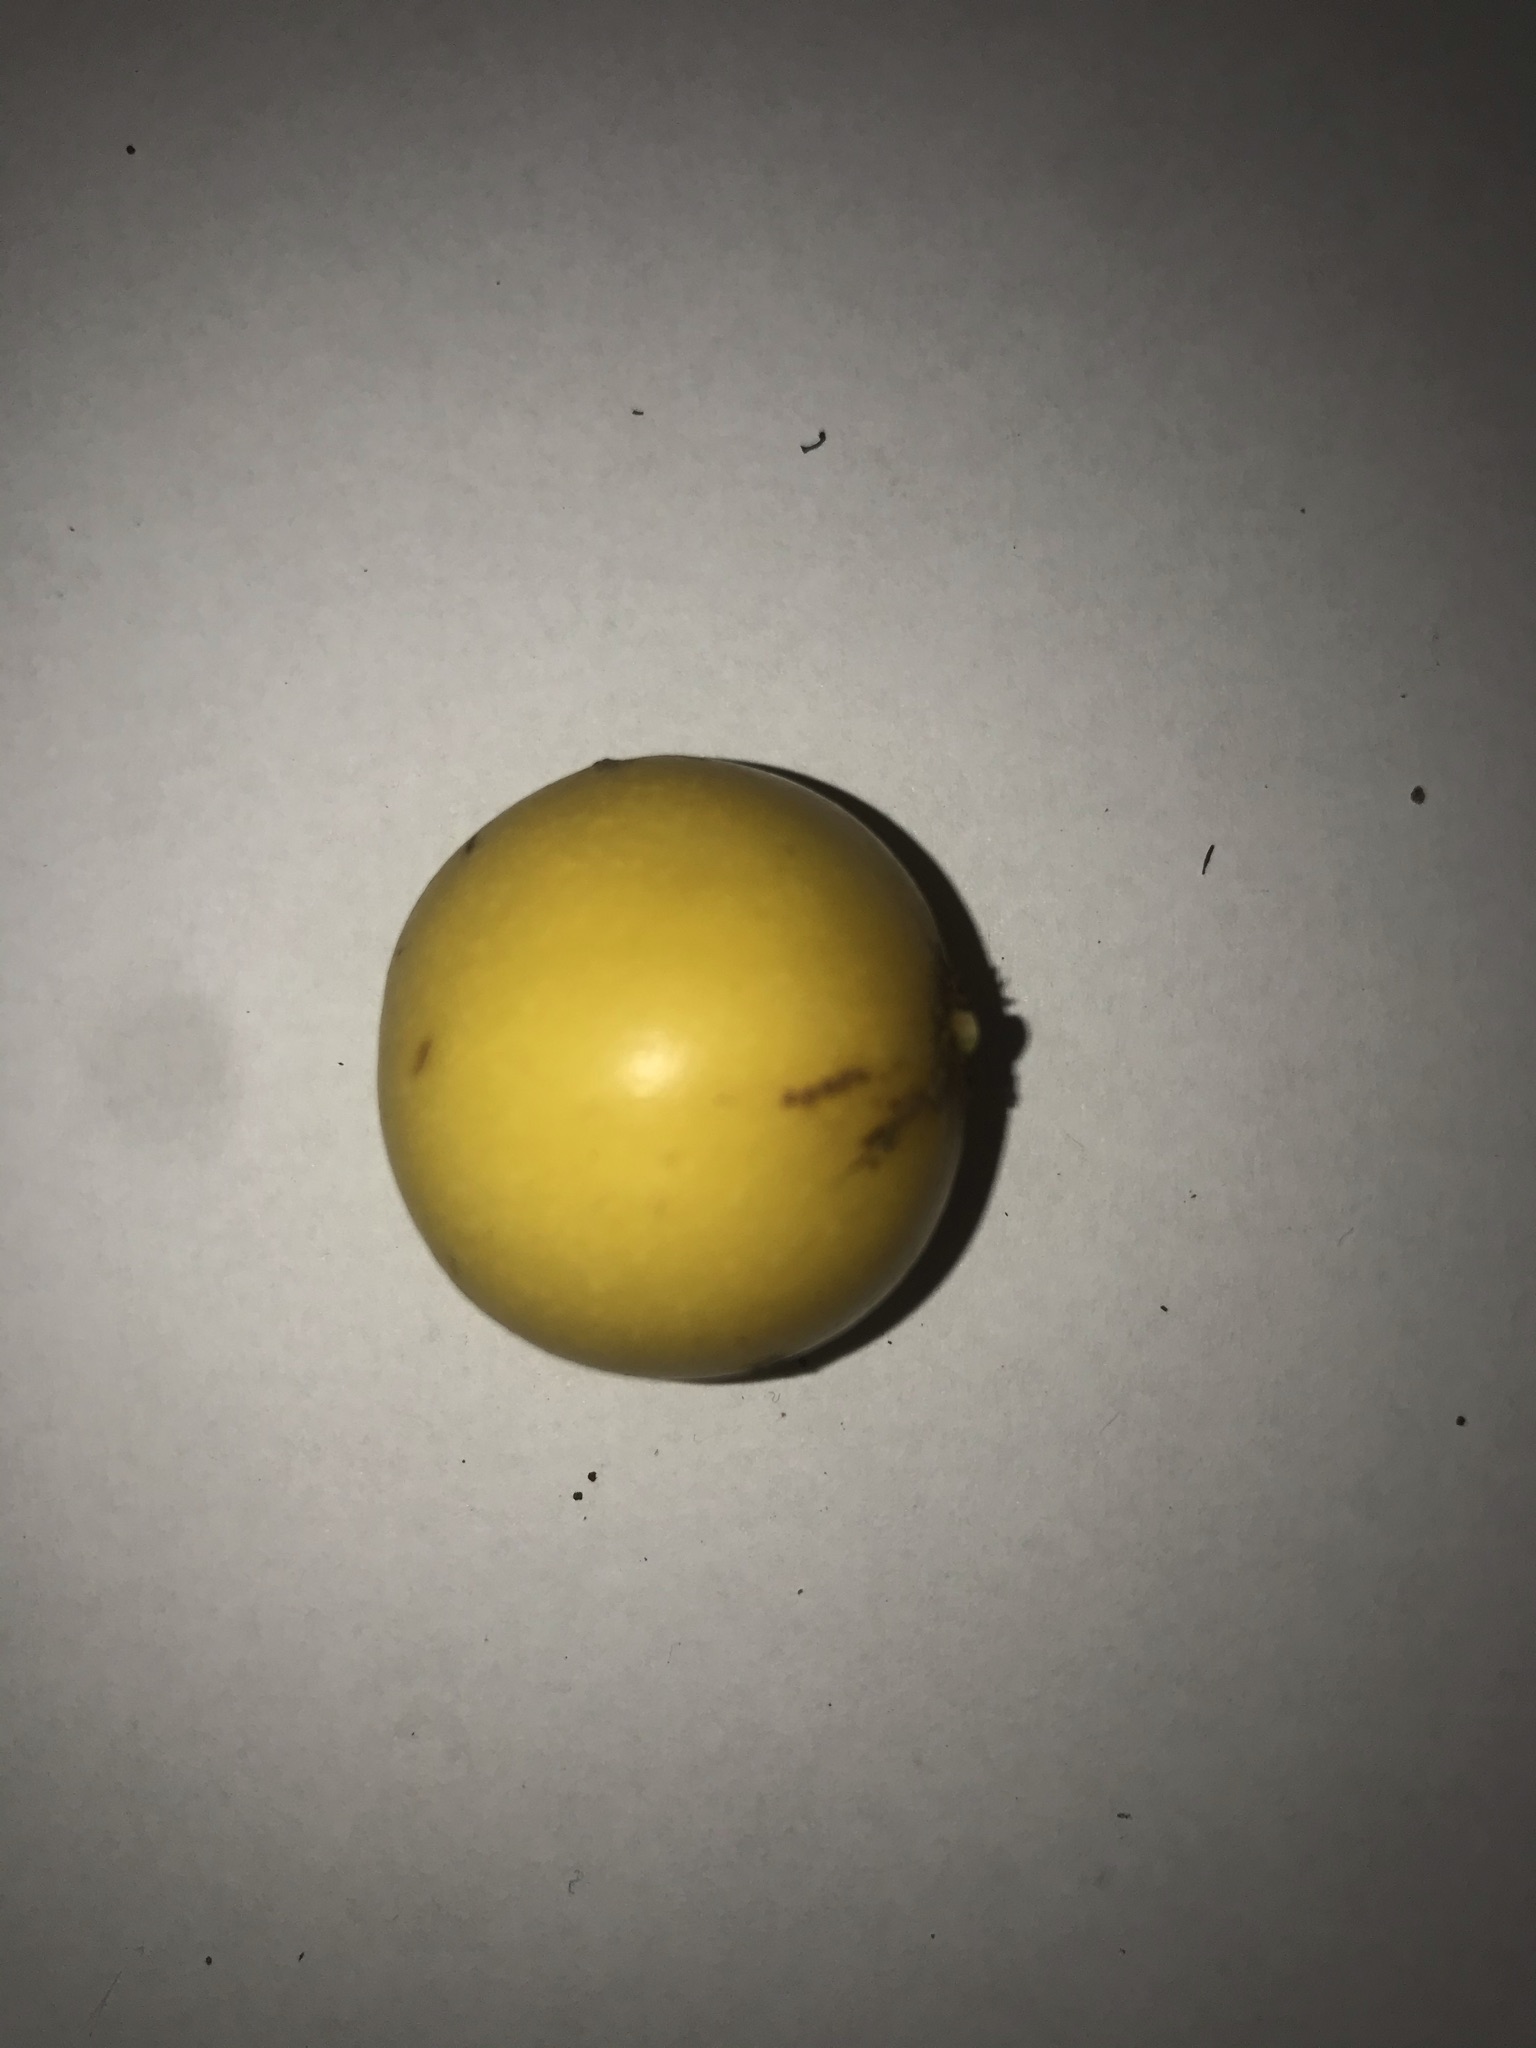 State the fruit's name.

abiu
